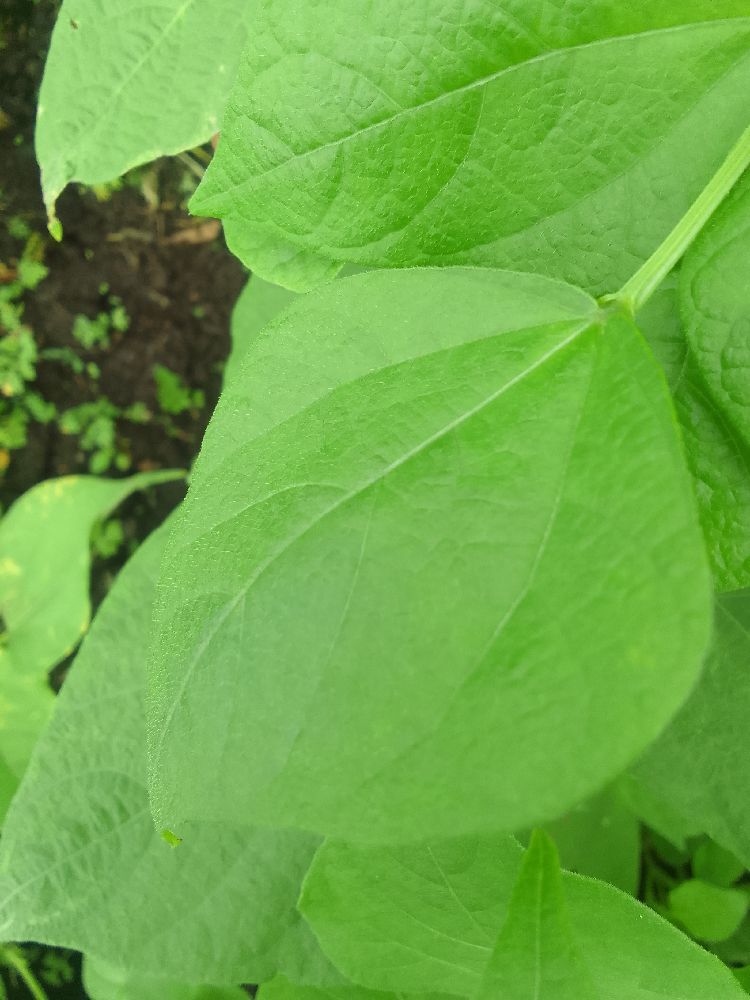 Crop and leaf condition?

common bean, healthy
